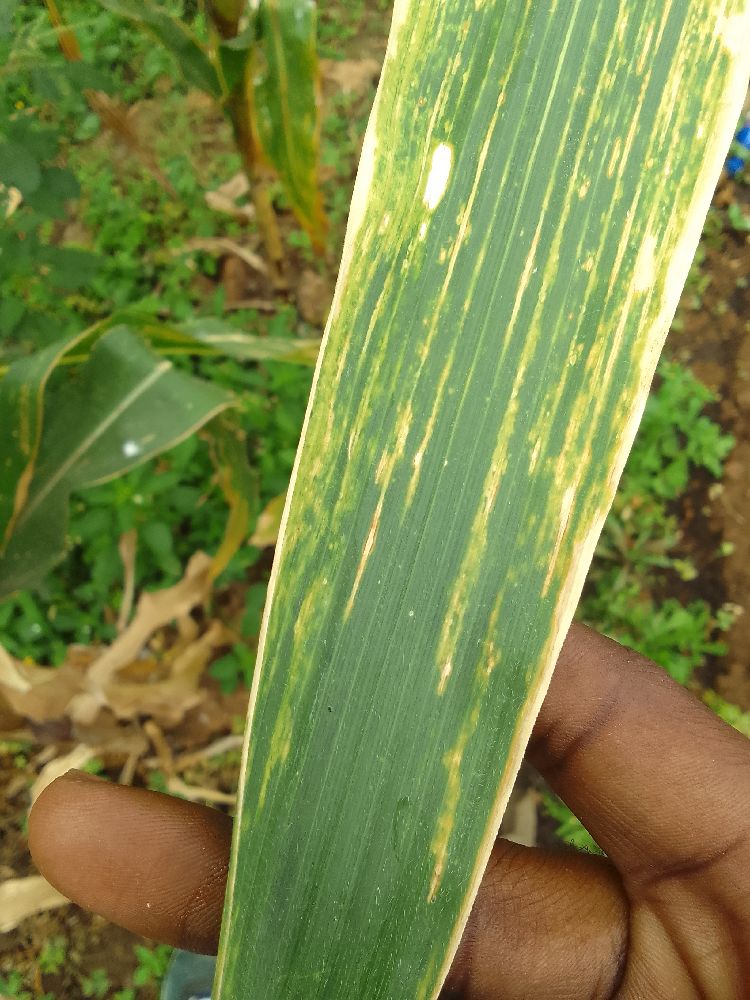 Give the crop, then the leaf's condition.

maize, maize lethal necrosis
